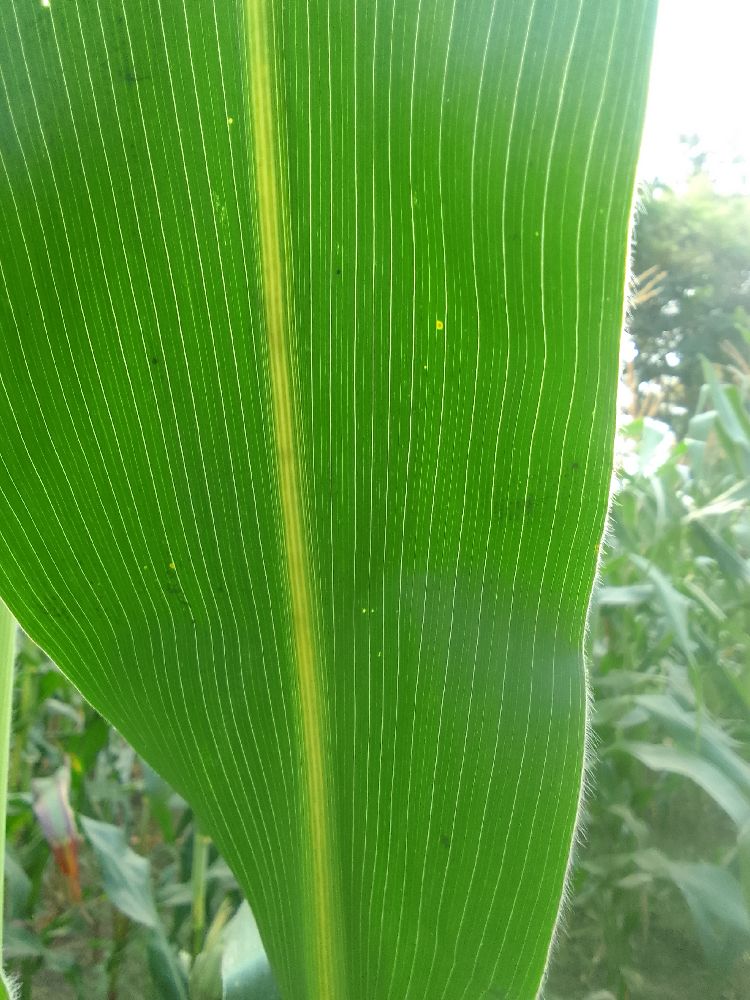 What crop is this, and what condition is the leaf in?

maize, healthy
